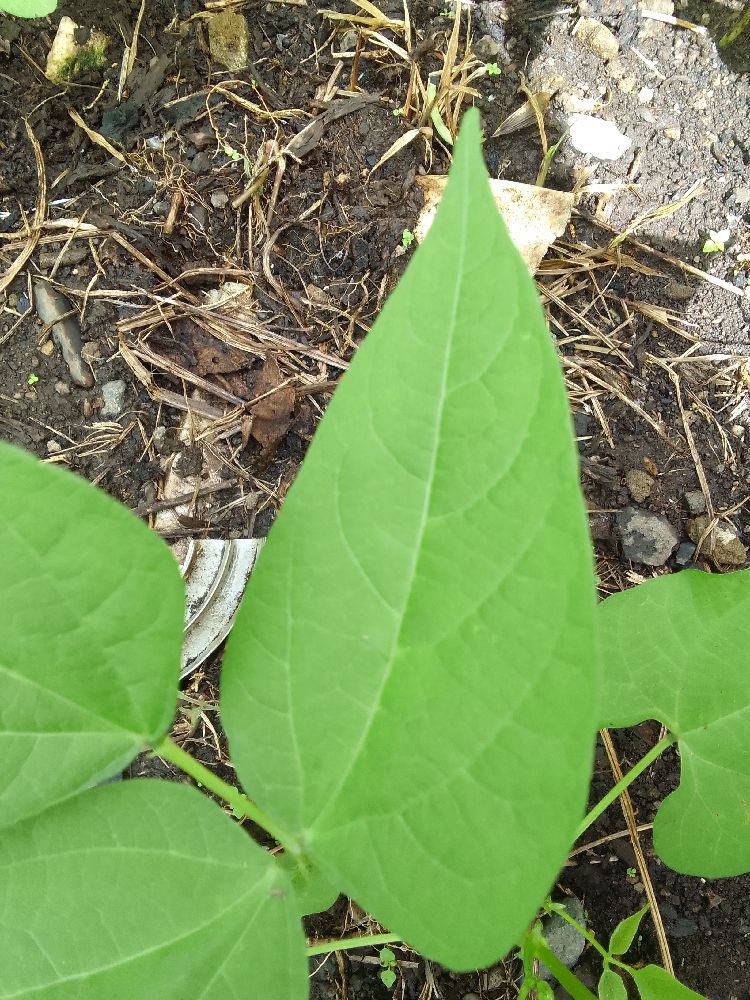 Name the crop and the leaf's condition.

common bean, healthy
